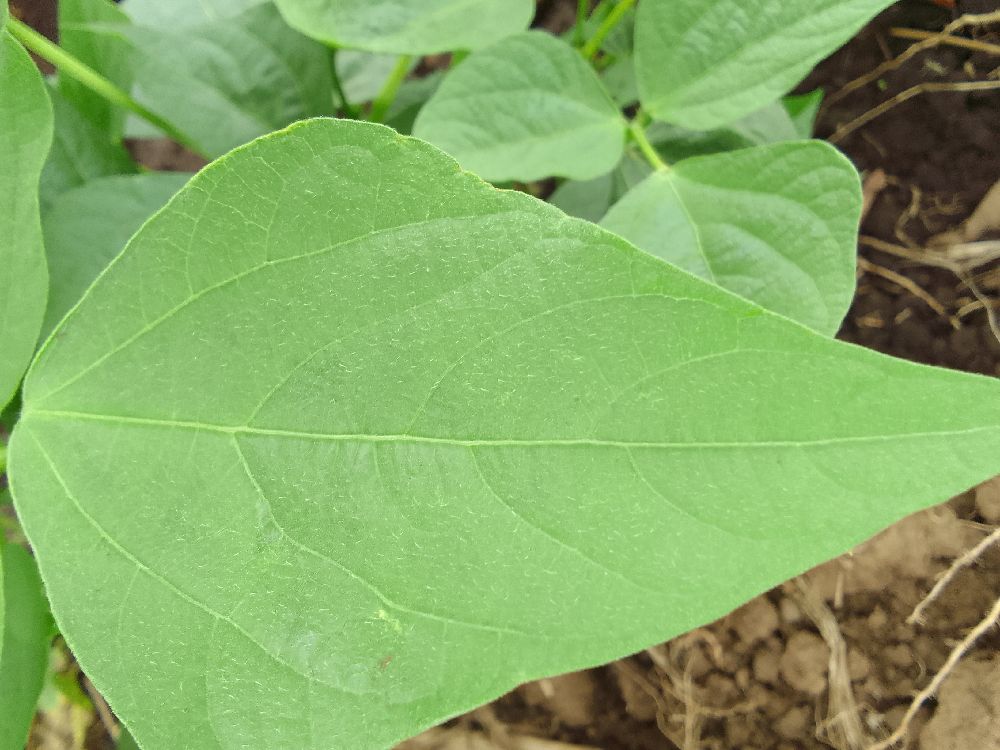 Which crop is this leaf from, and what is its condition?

common bean, healthy
